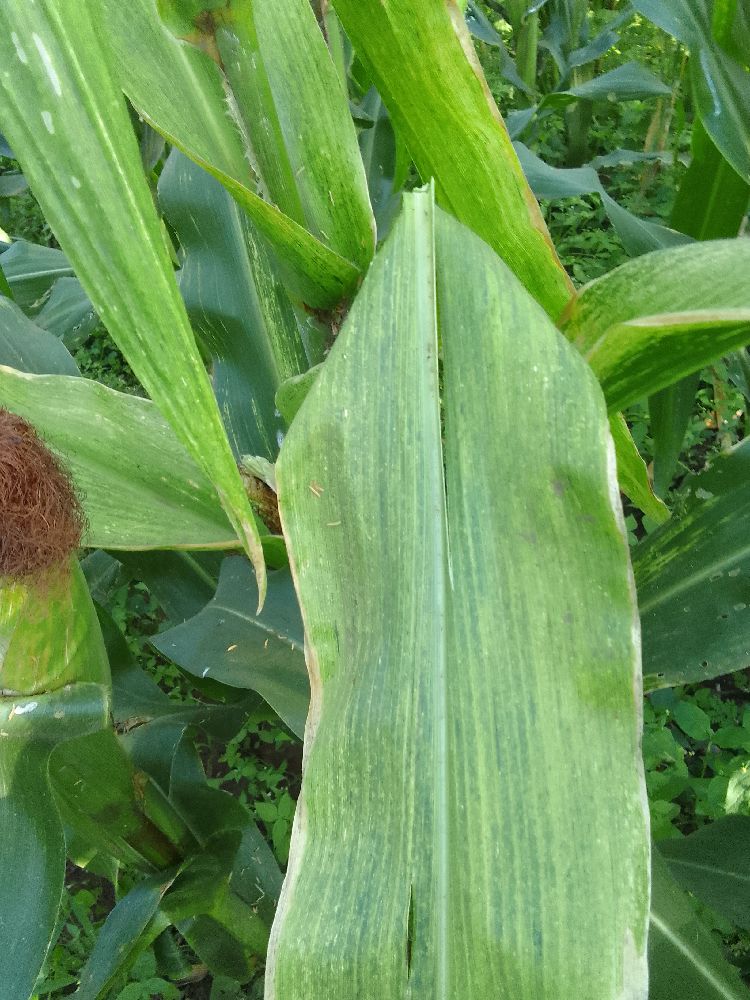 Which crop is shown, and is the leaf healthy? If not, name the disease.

maize, maize lethal necrosis
